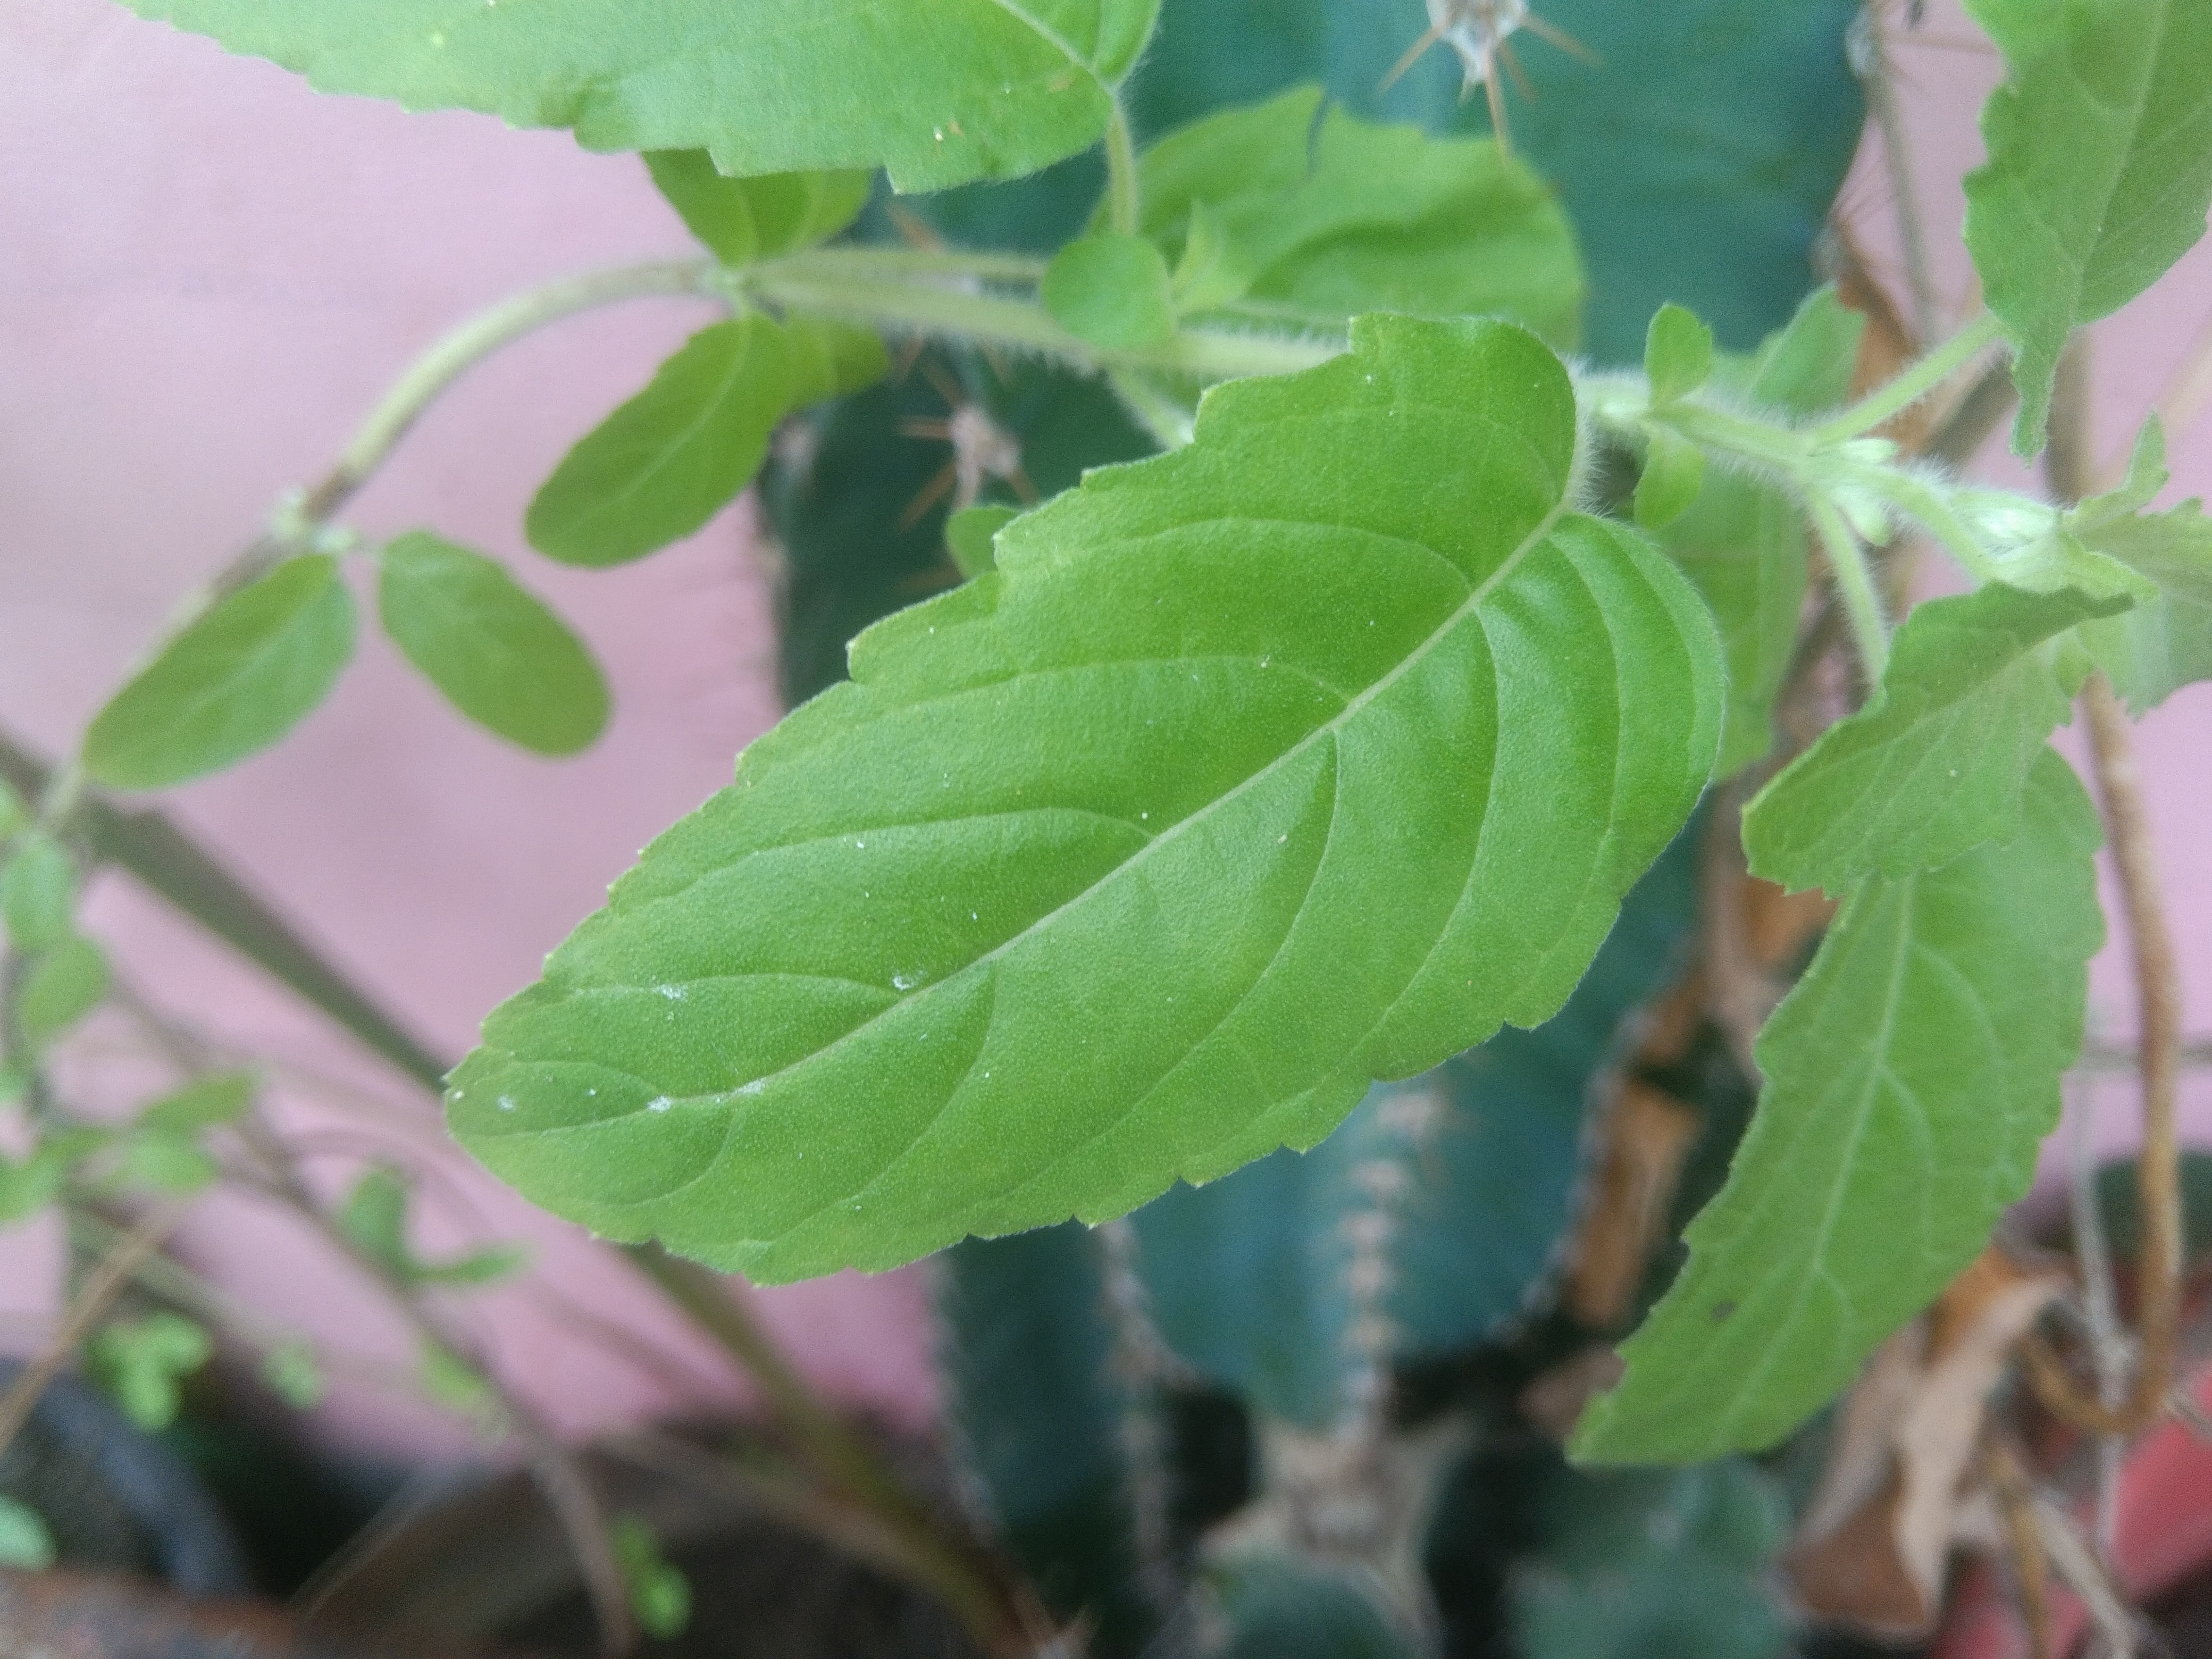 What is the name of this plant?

tulshi
